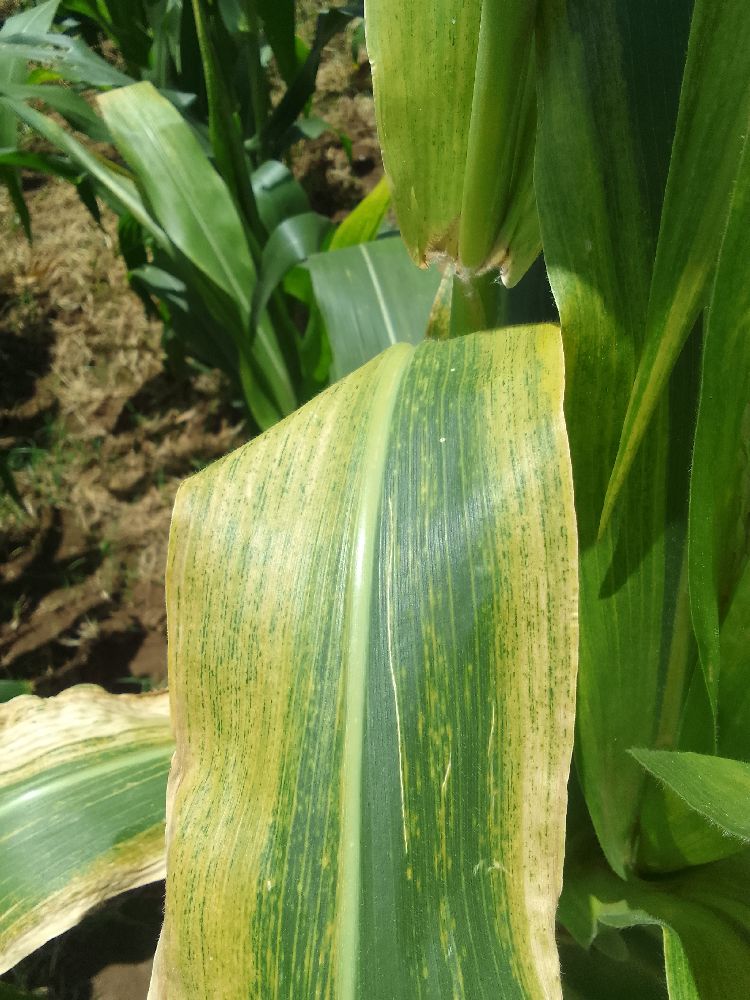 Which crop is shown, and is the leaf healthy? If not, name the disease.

maize, maize lethal necrosis
